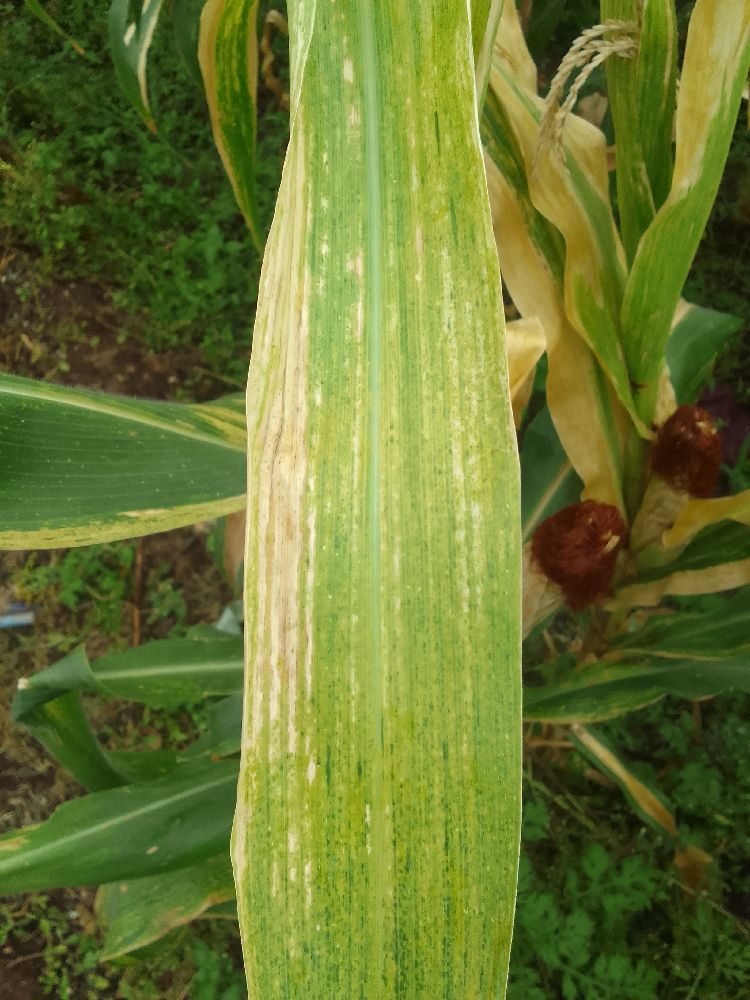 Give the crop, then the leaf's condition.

maize, maize lethal necrosis
